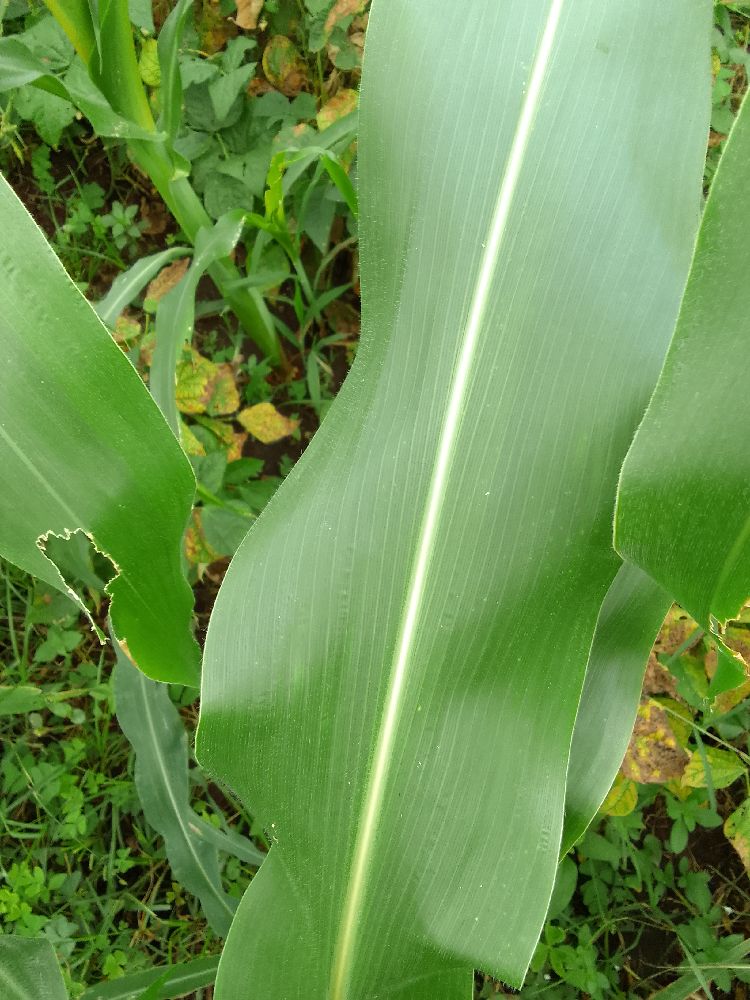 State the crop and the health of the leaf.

maize, healthy
